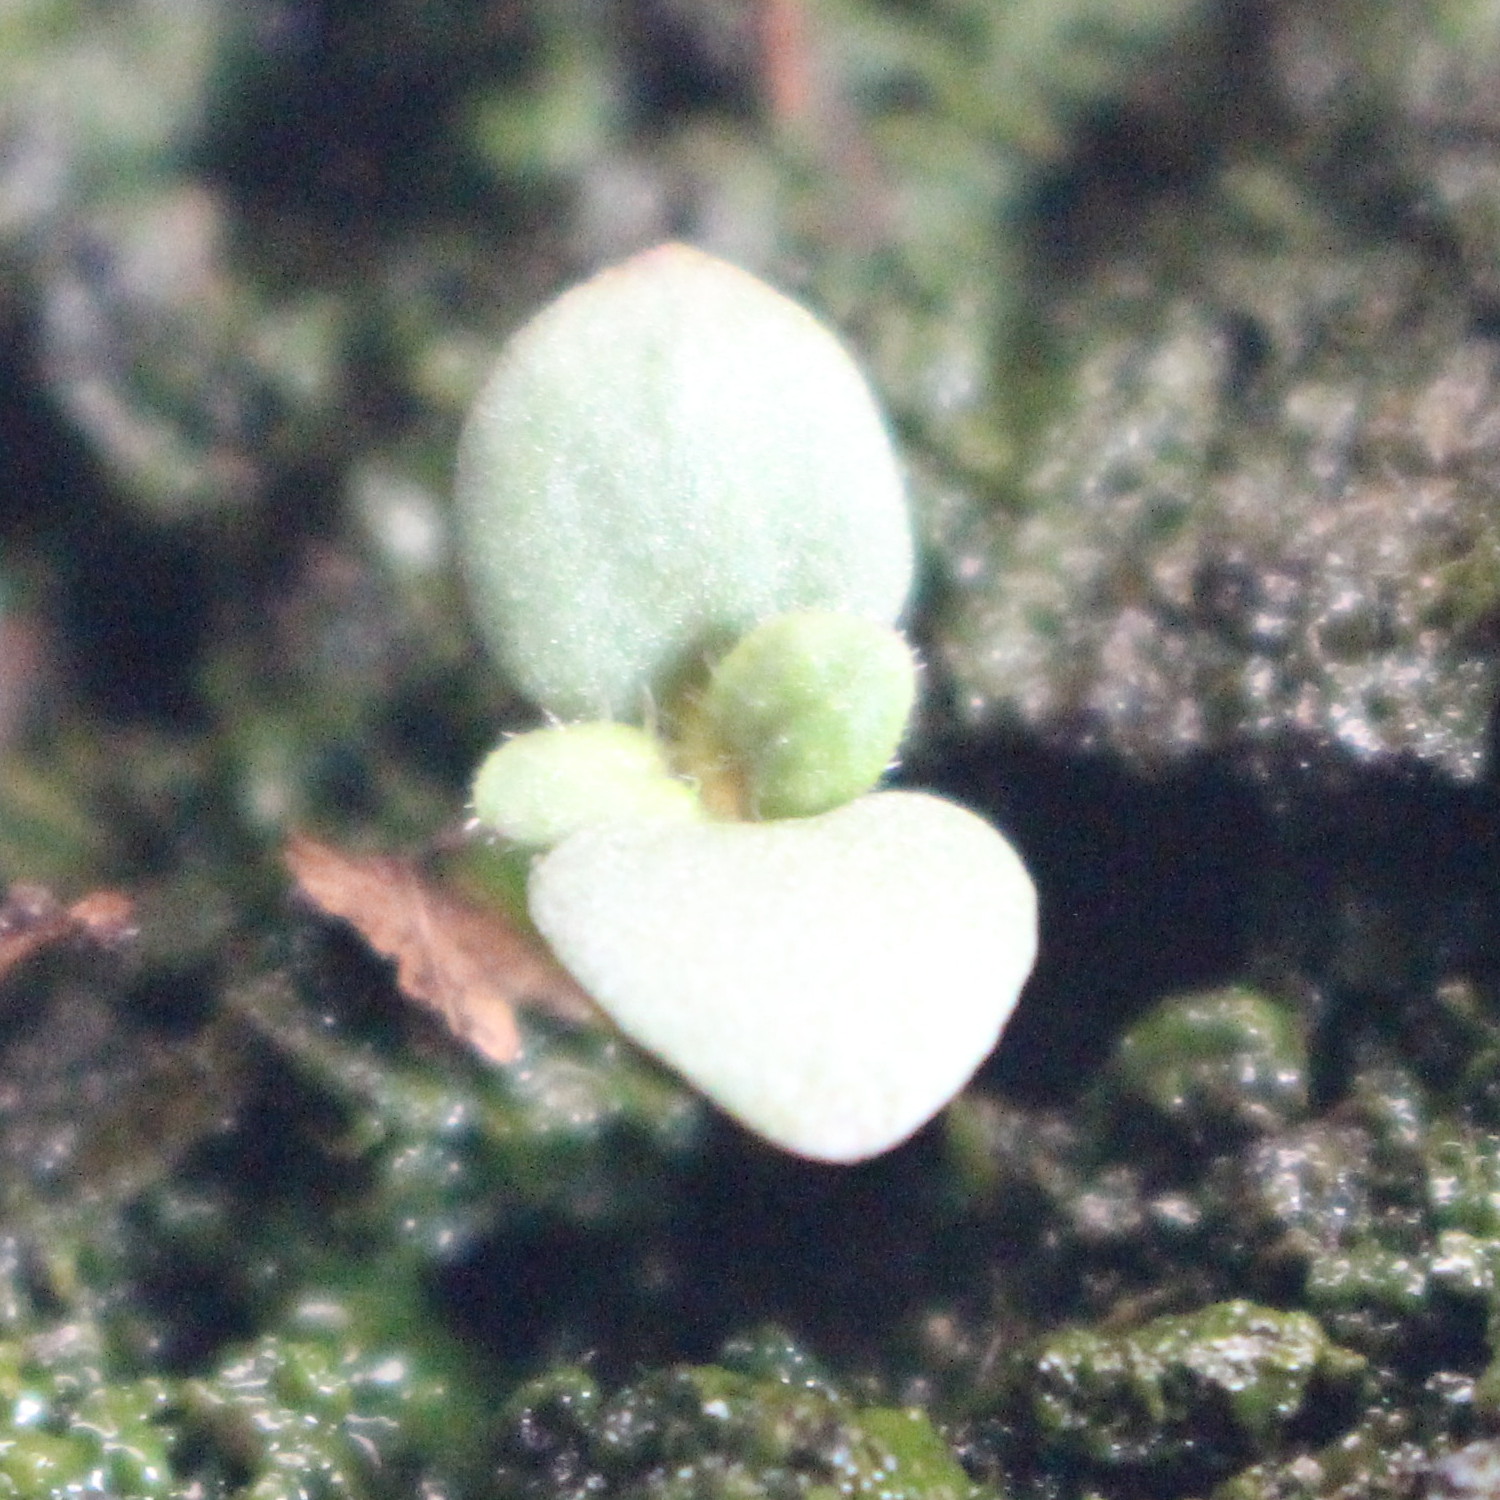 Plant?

Veronica persica
